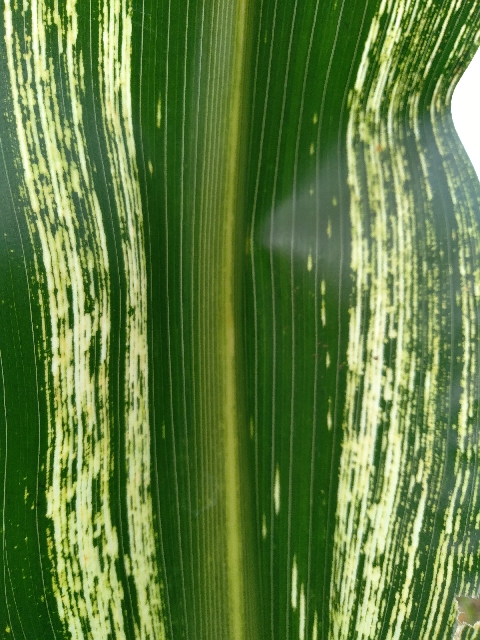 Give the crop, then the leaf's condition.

maize, maize streak virus
